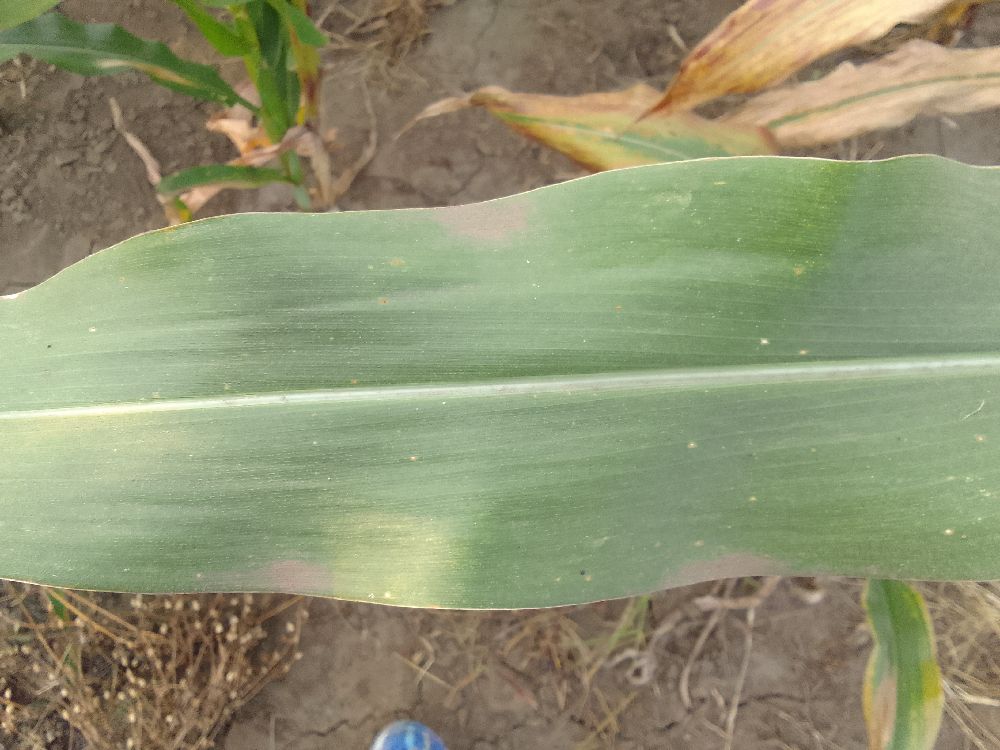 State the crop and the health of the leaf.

maize, healthy
